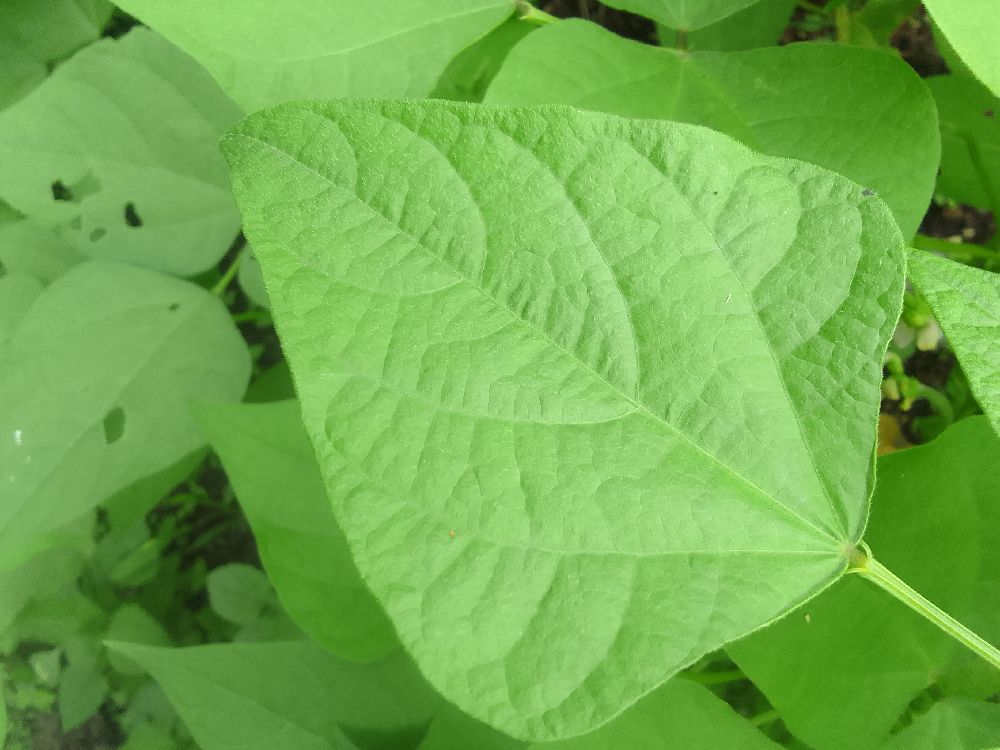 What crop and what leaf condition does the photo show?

common bean, healthy
